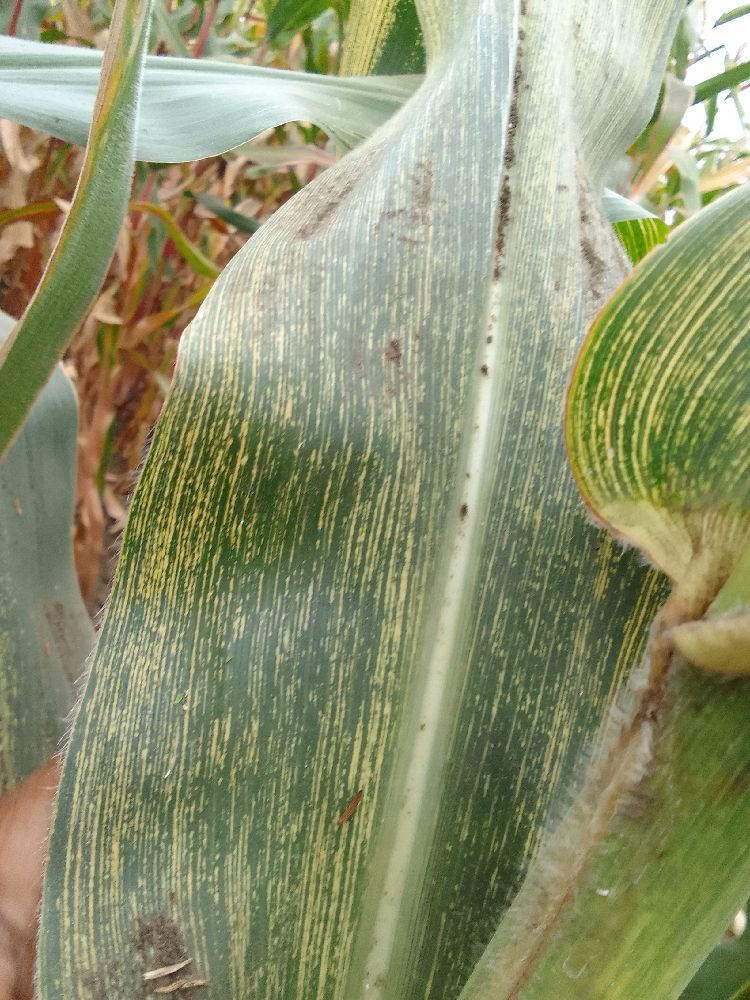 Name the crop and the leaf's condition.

maize, maize streak virus
